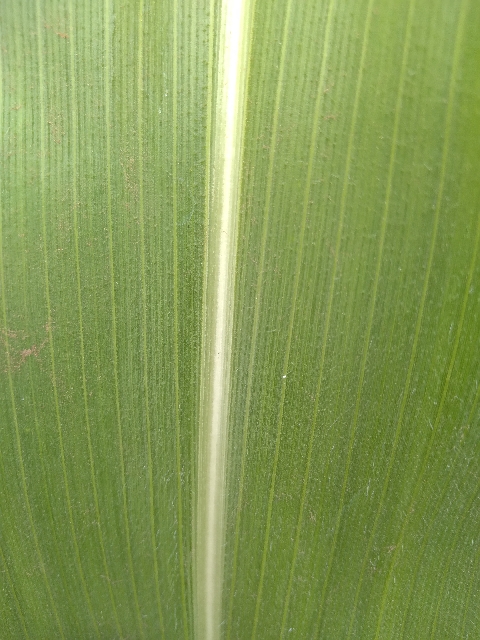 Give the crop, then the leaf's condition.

maize, healthy
